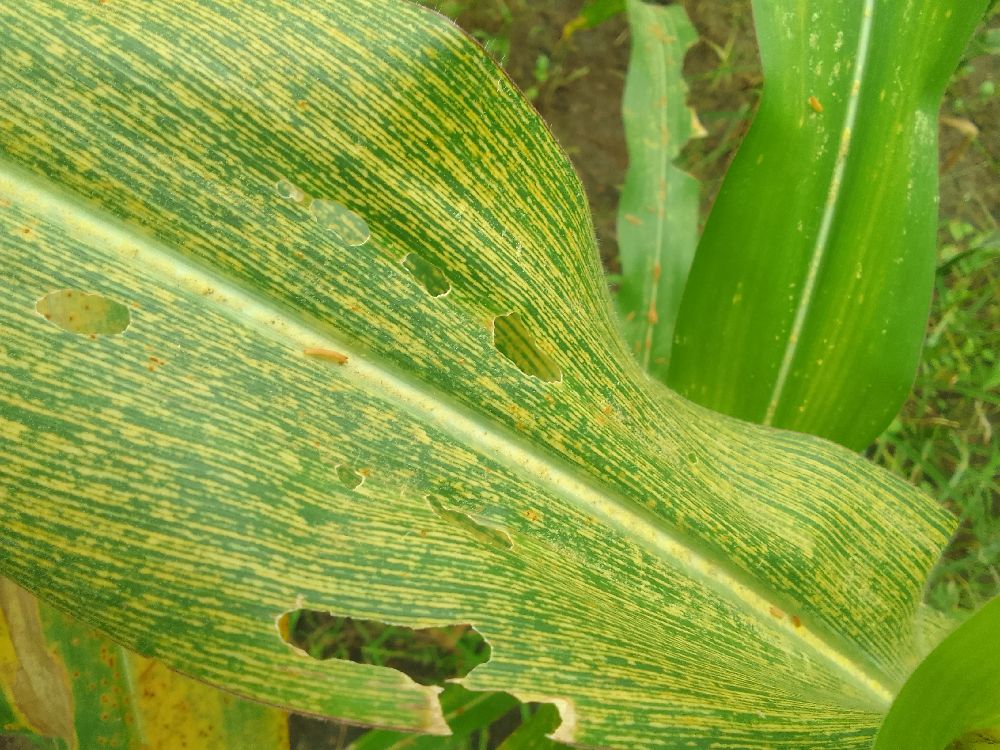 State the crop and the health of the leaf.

maize, maize streak virus
